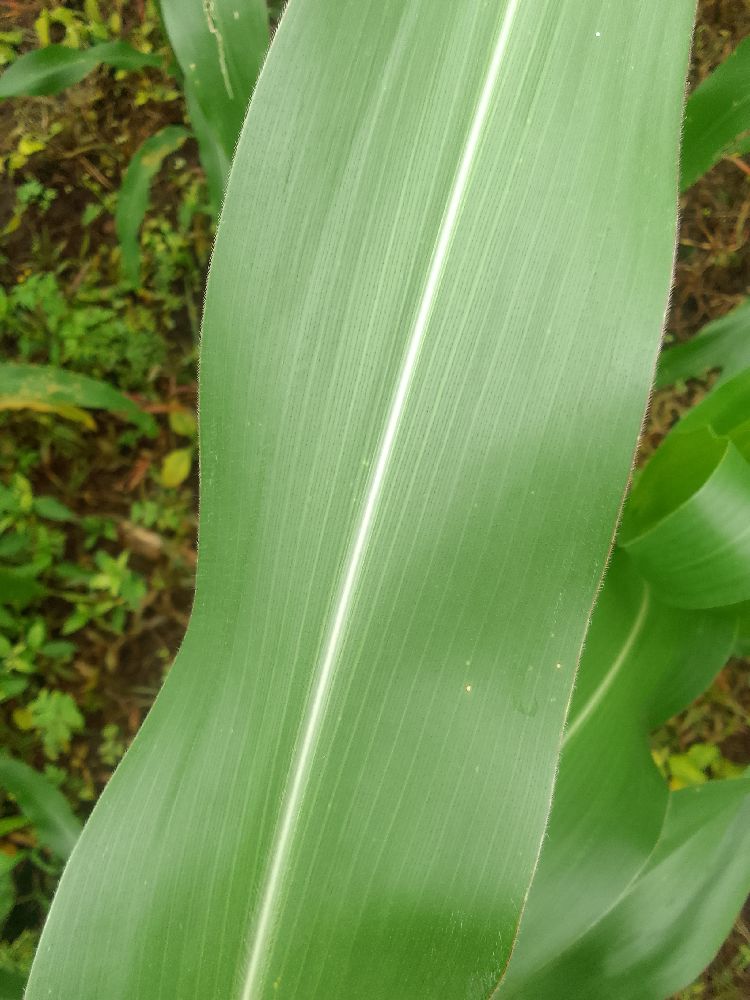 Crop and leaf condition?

maize, healthy
